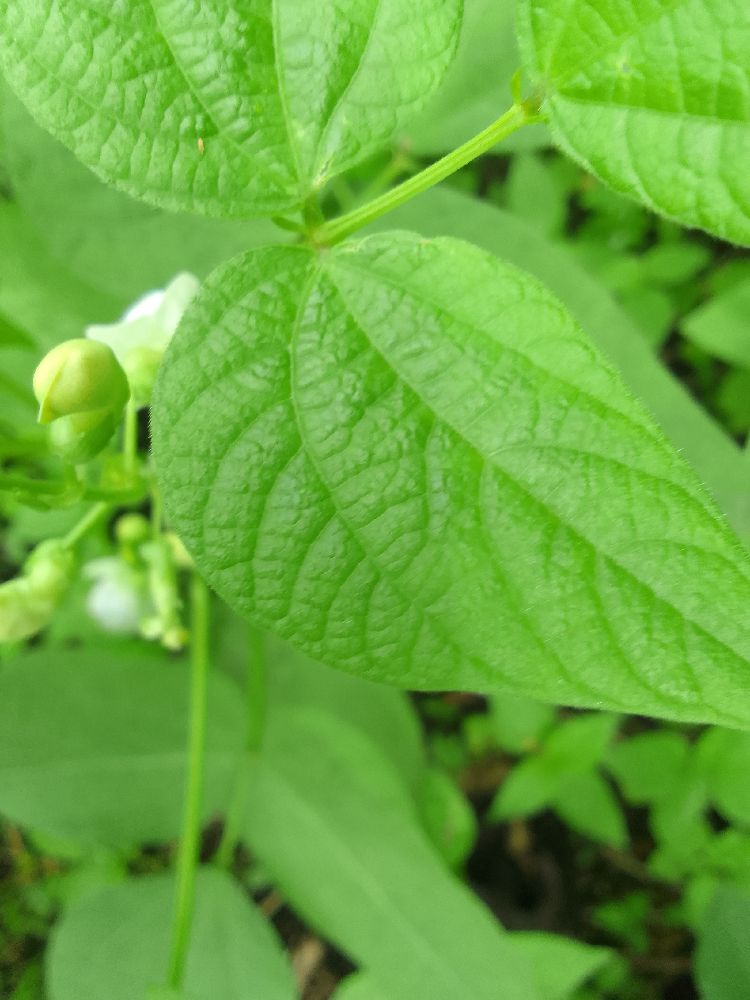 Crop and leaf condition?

common bean, healthy
